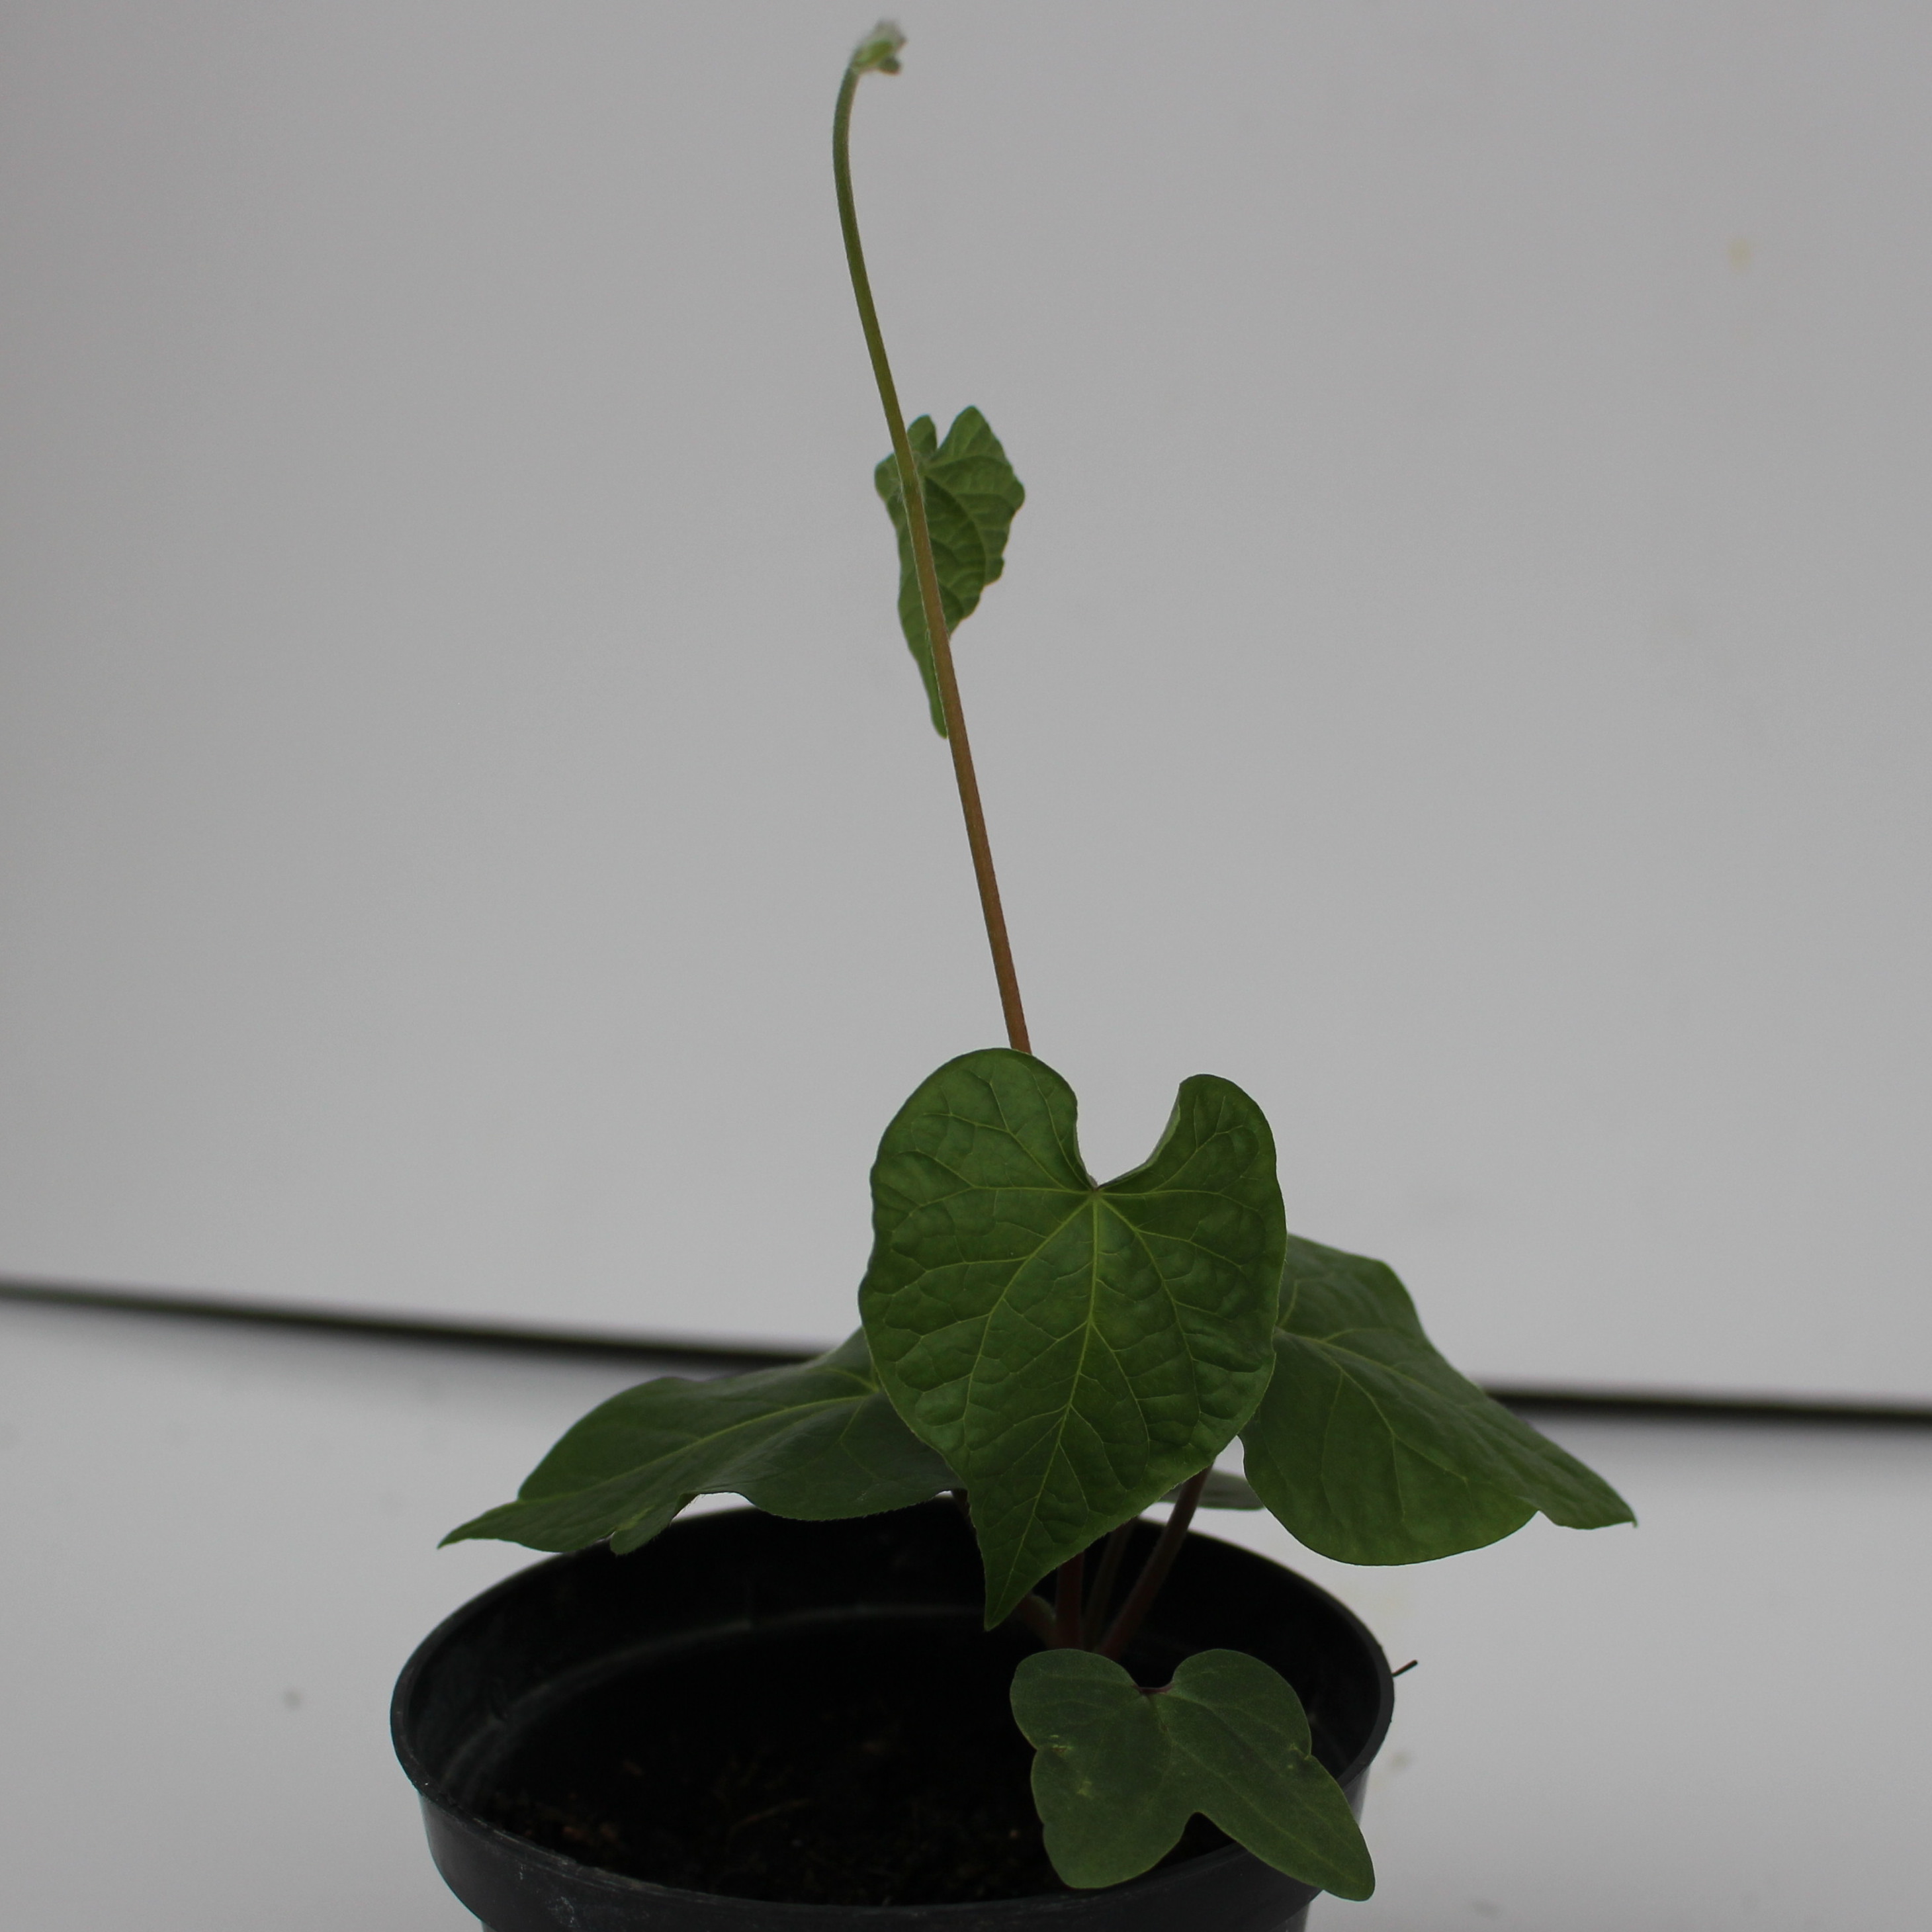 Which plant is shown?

Convolvulus arvensis
